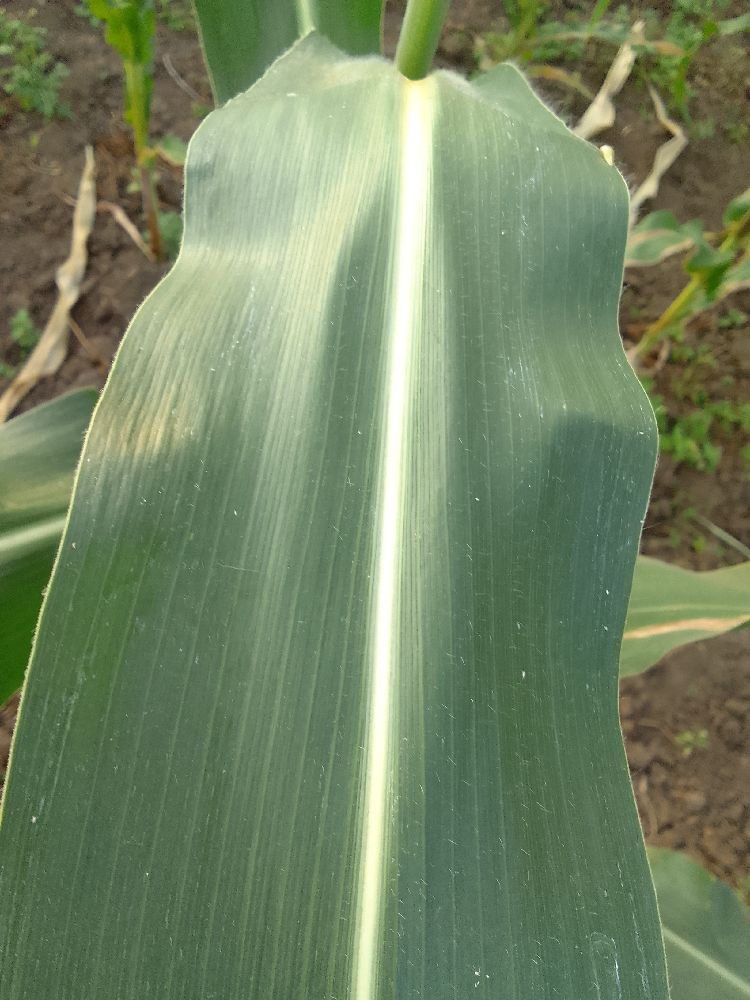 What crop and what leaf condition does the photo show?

maize, healthy
